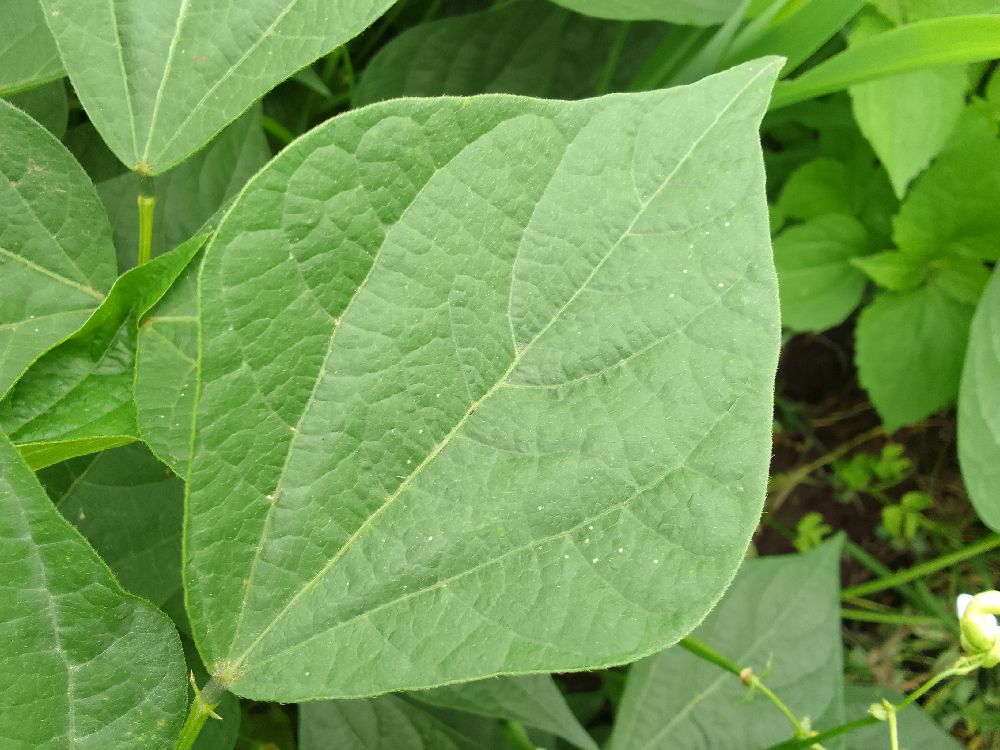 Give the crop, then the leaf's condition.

common bean, healthy
